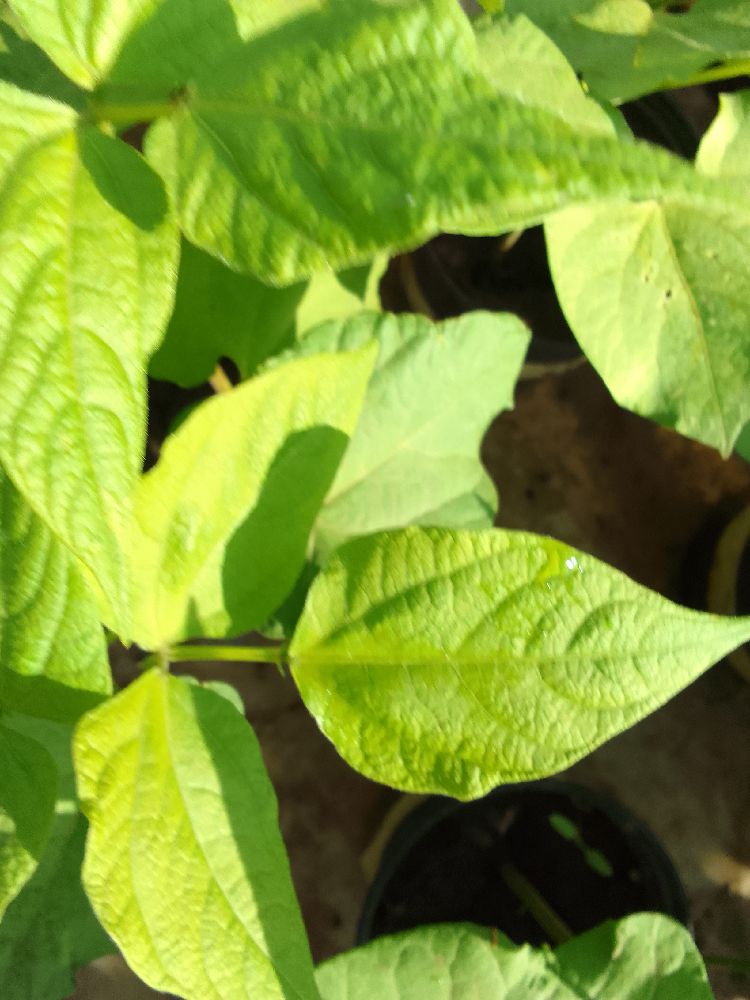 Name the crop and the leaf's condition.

common bean, healthy
